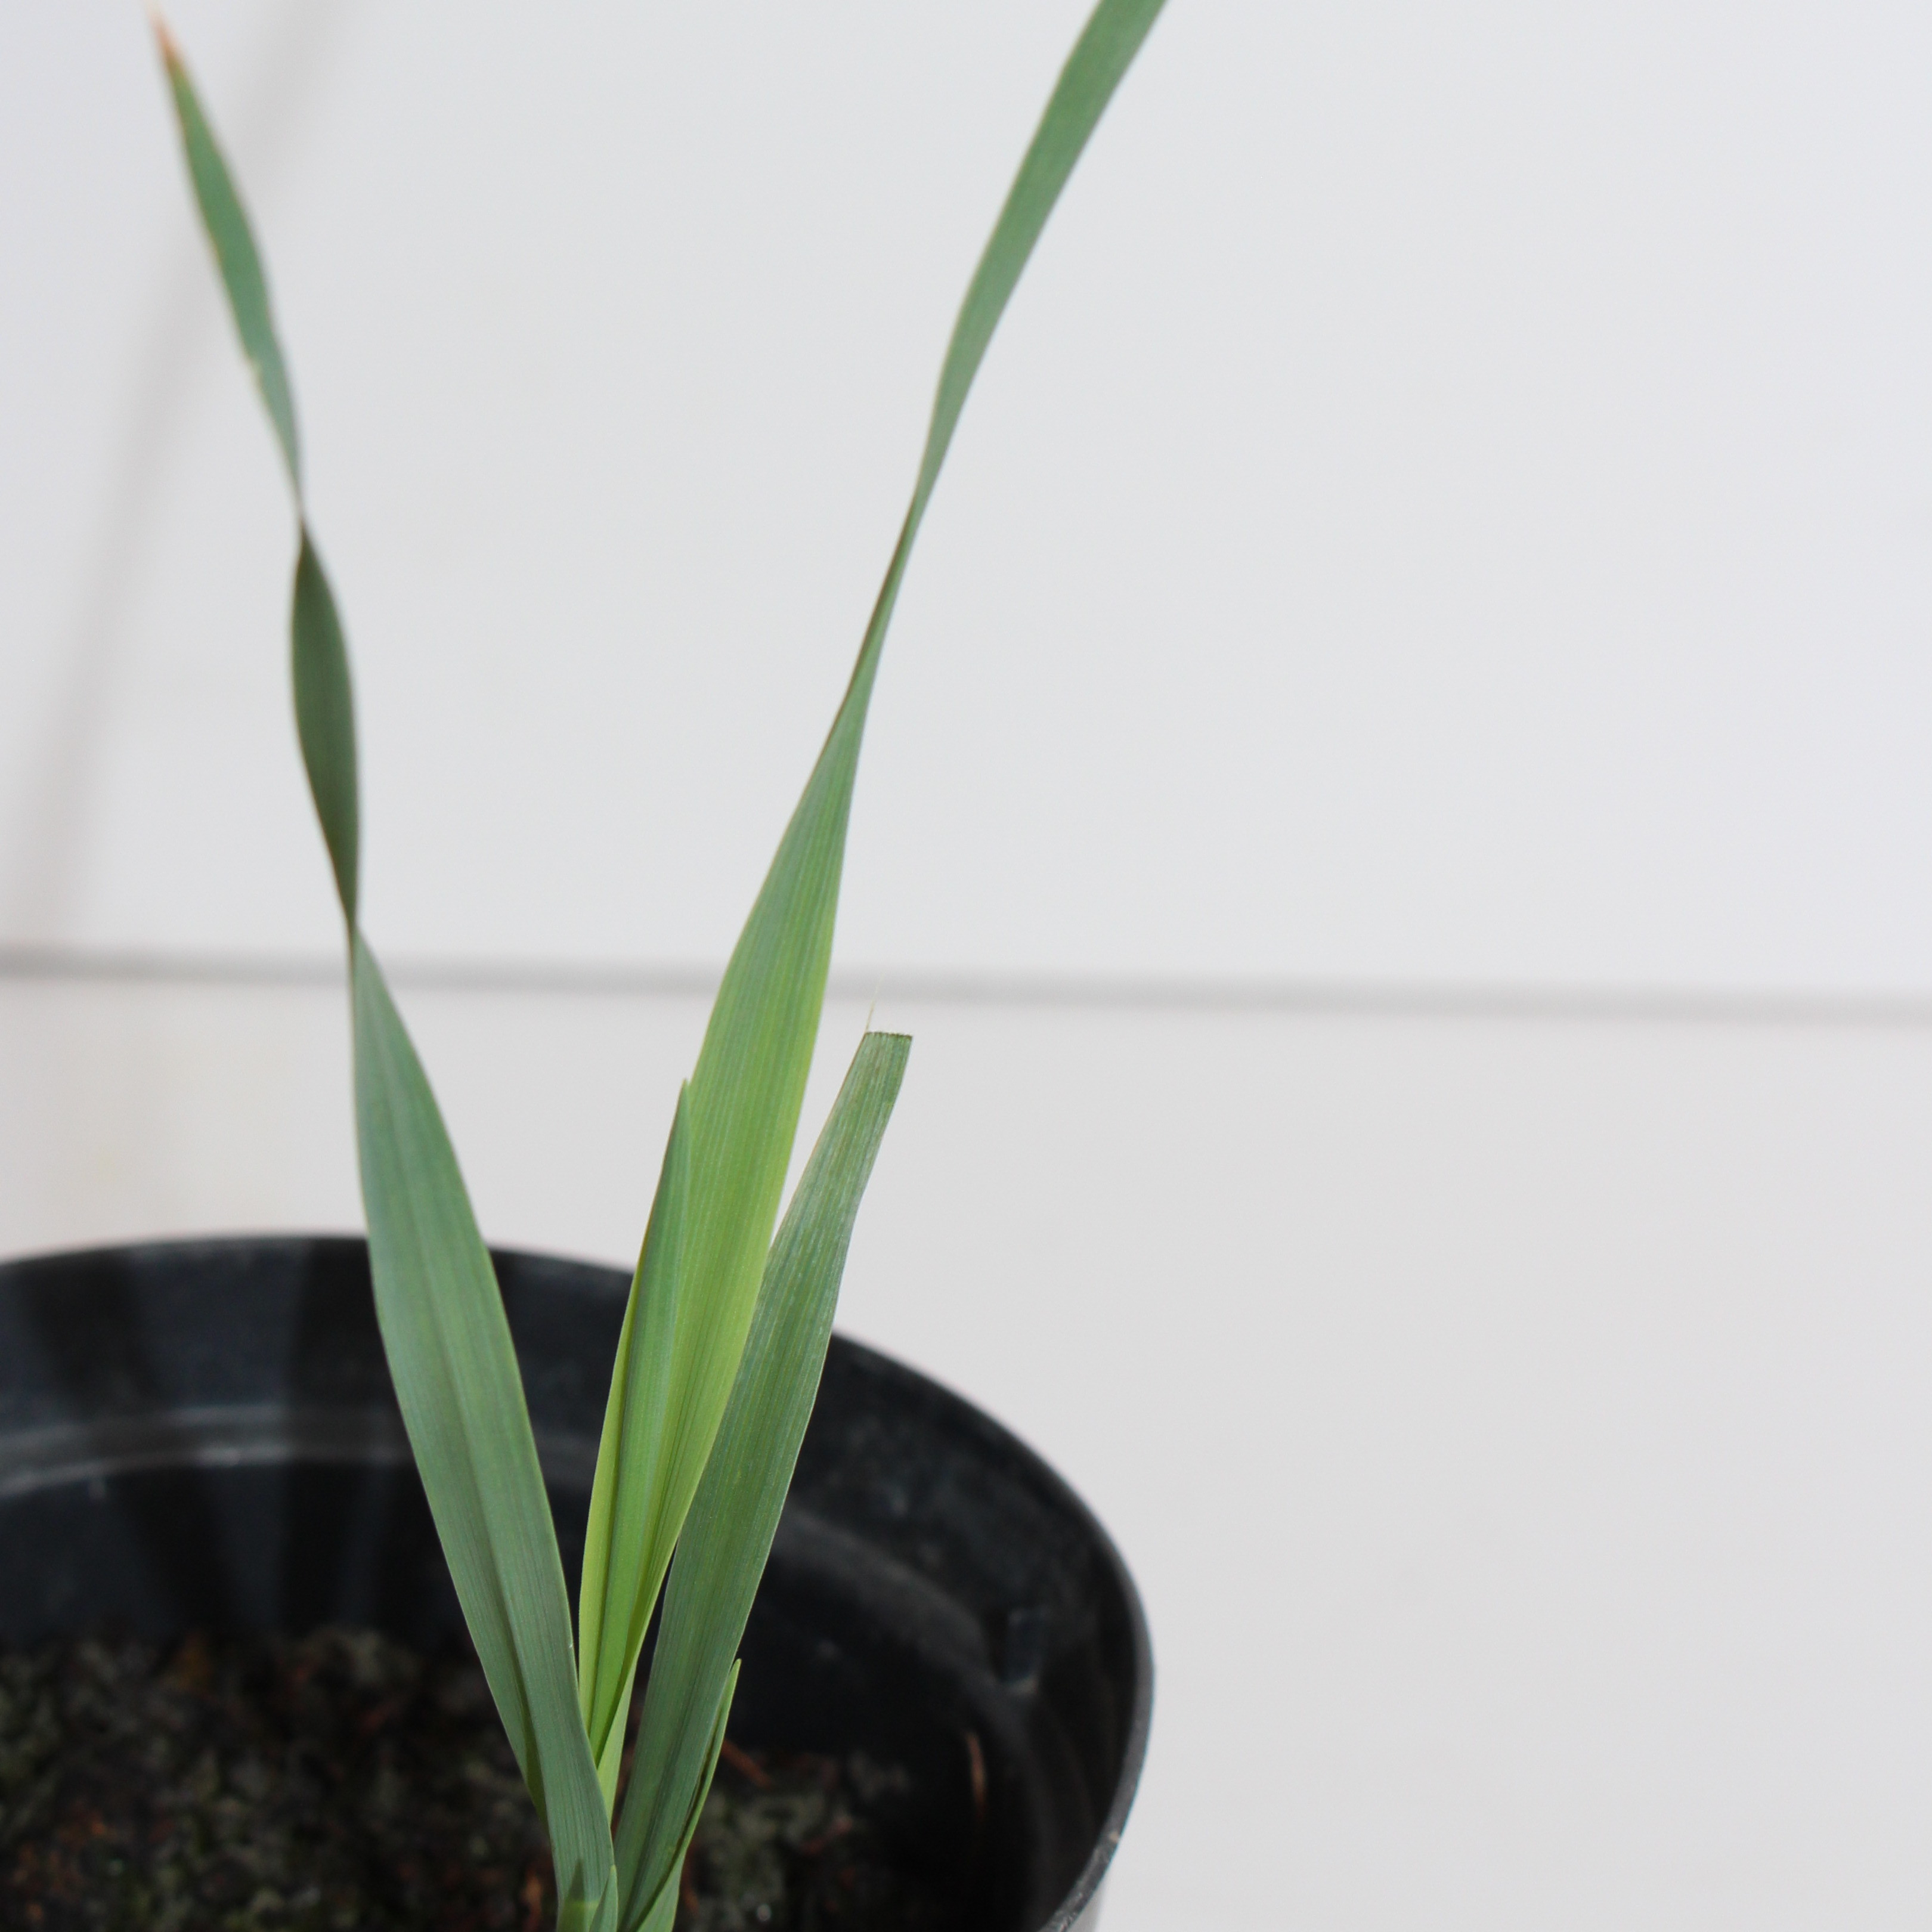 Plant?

Avena sterilis
